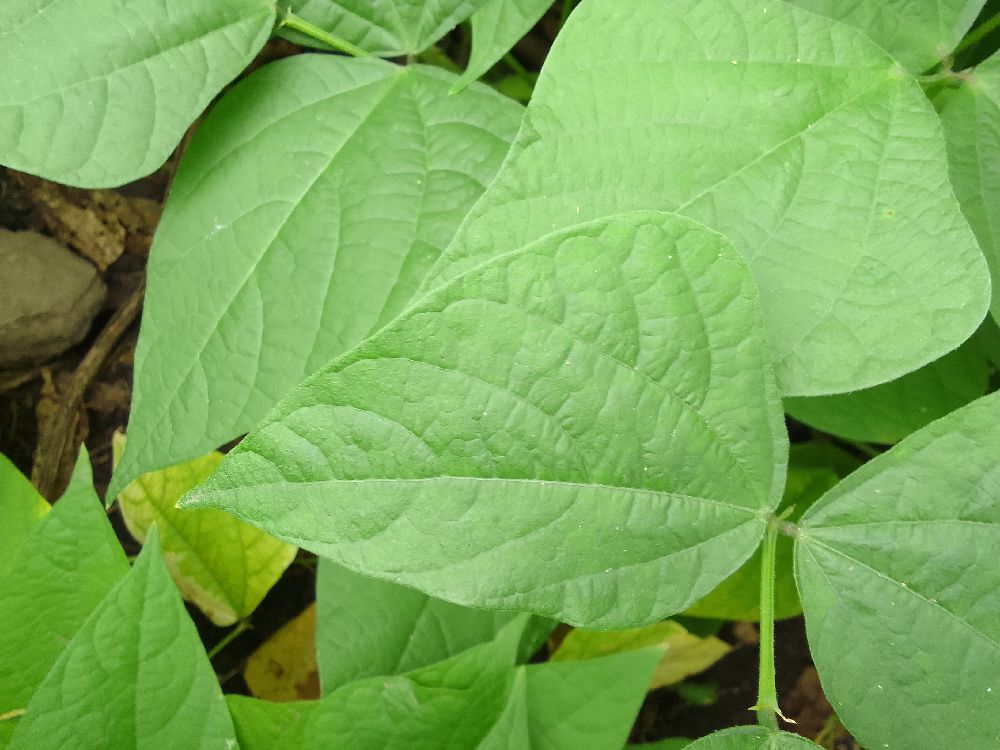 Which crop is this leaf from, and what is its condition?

common bean, healthy
